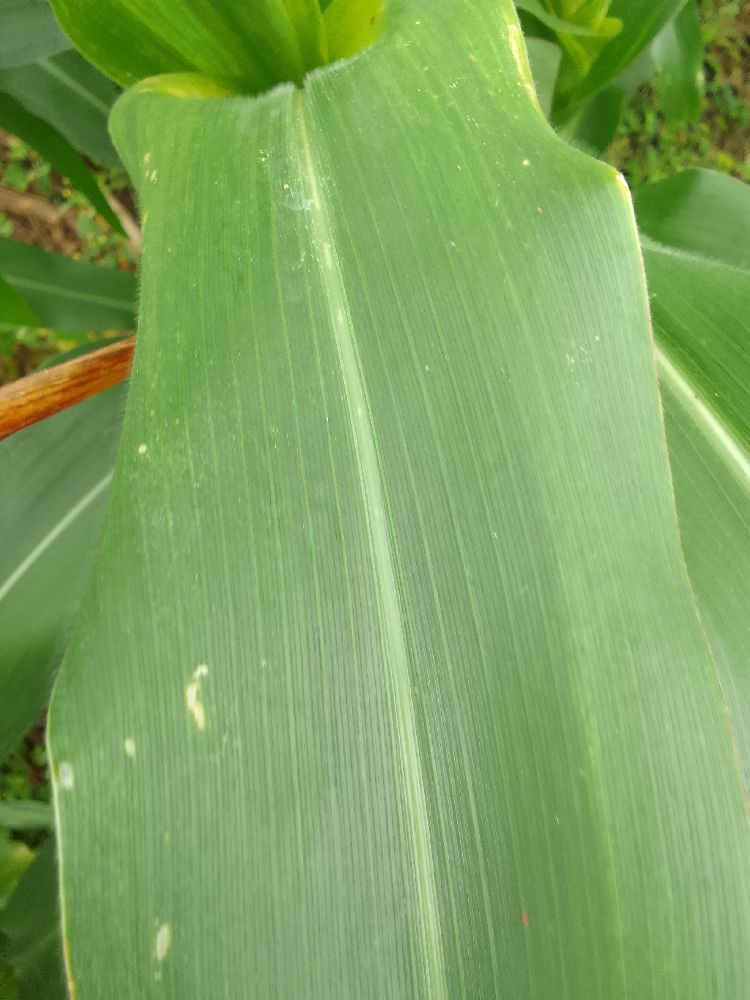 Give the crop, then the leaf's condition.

maize, healthy
